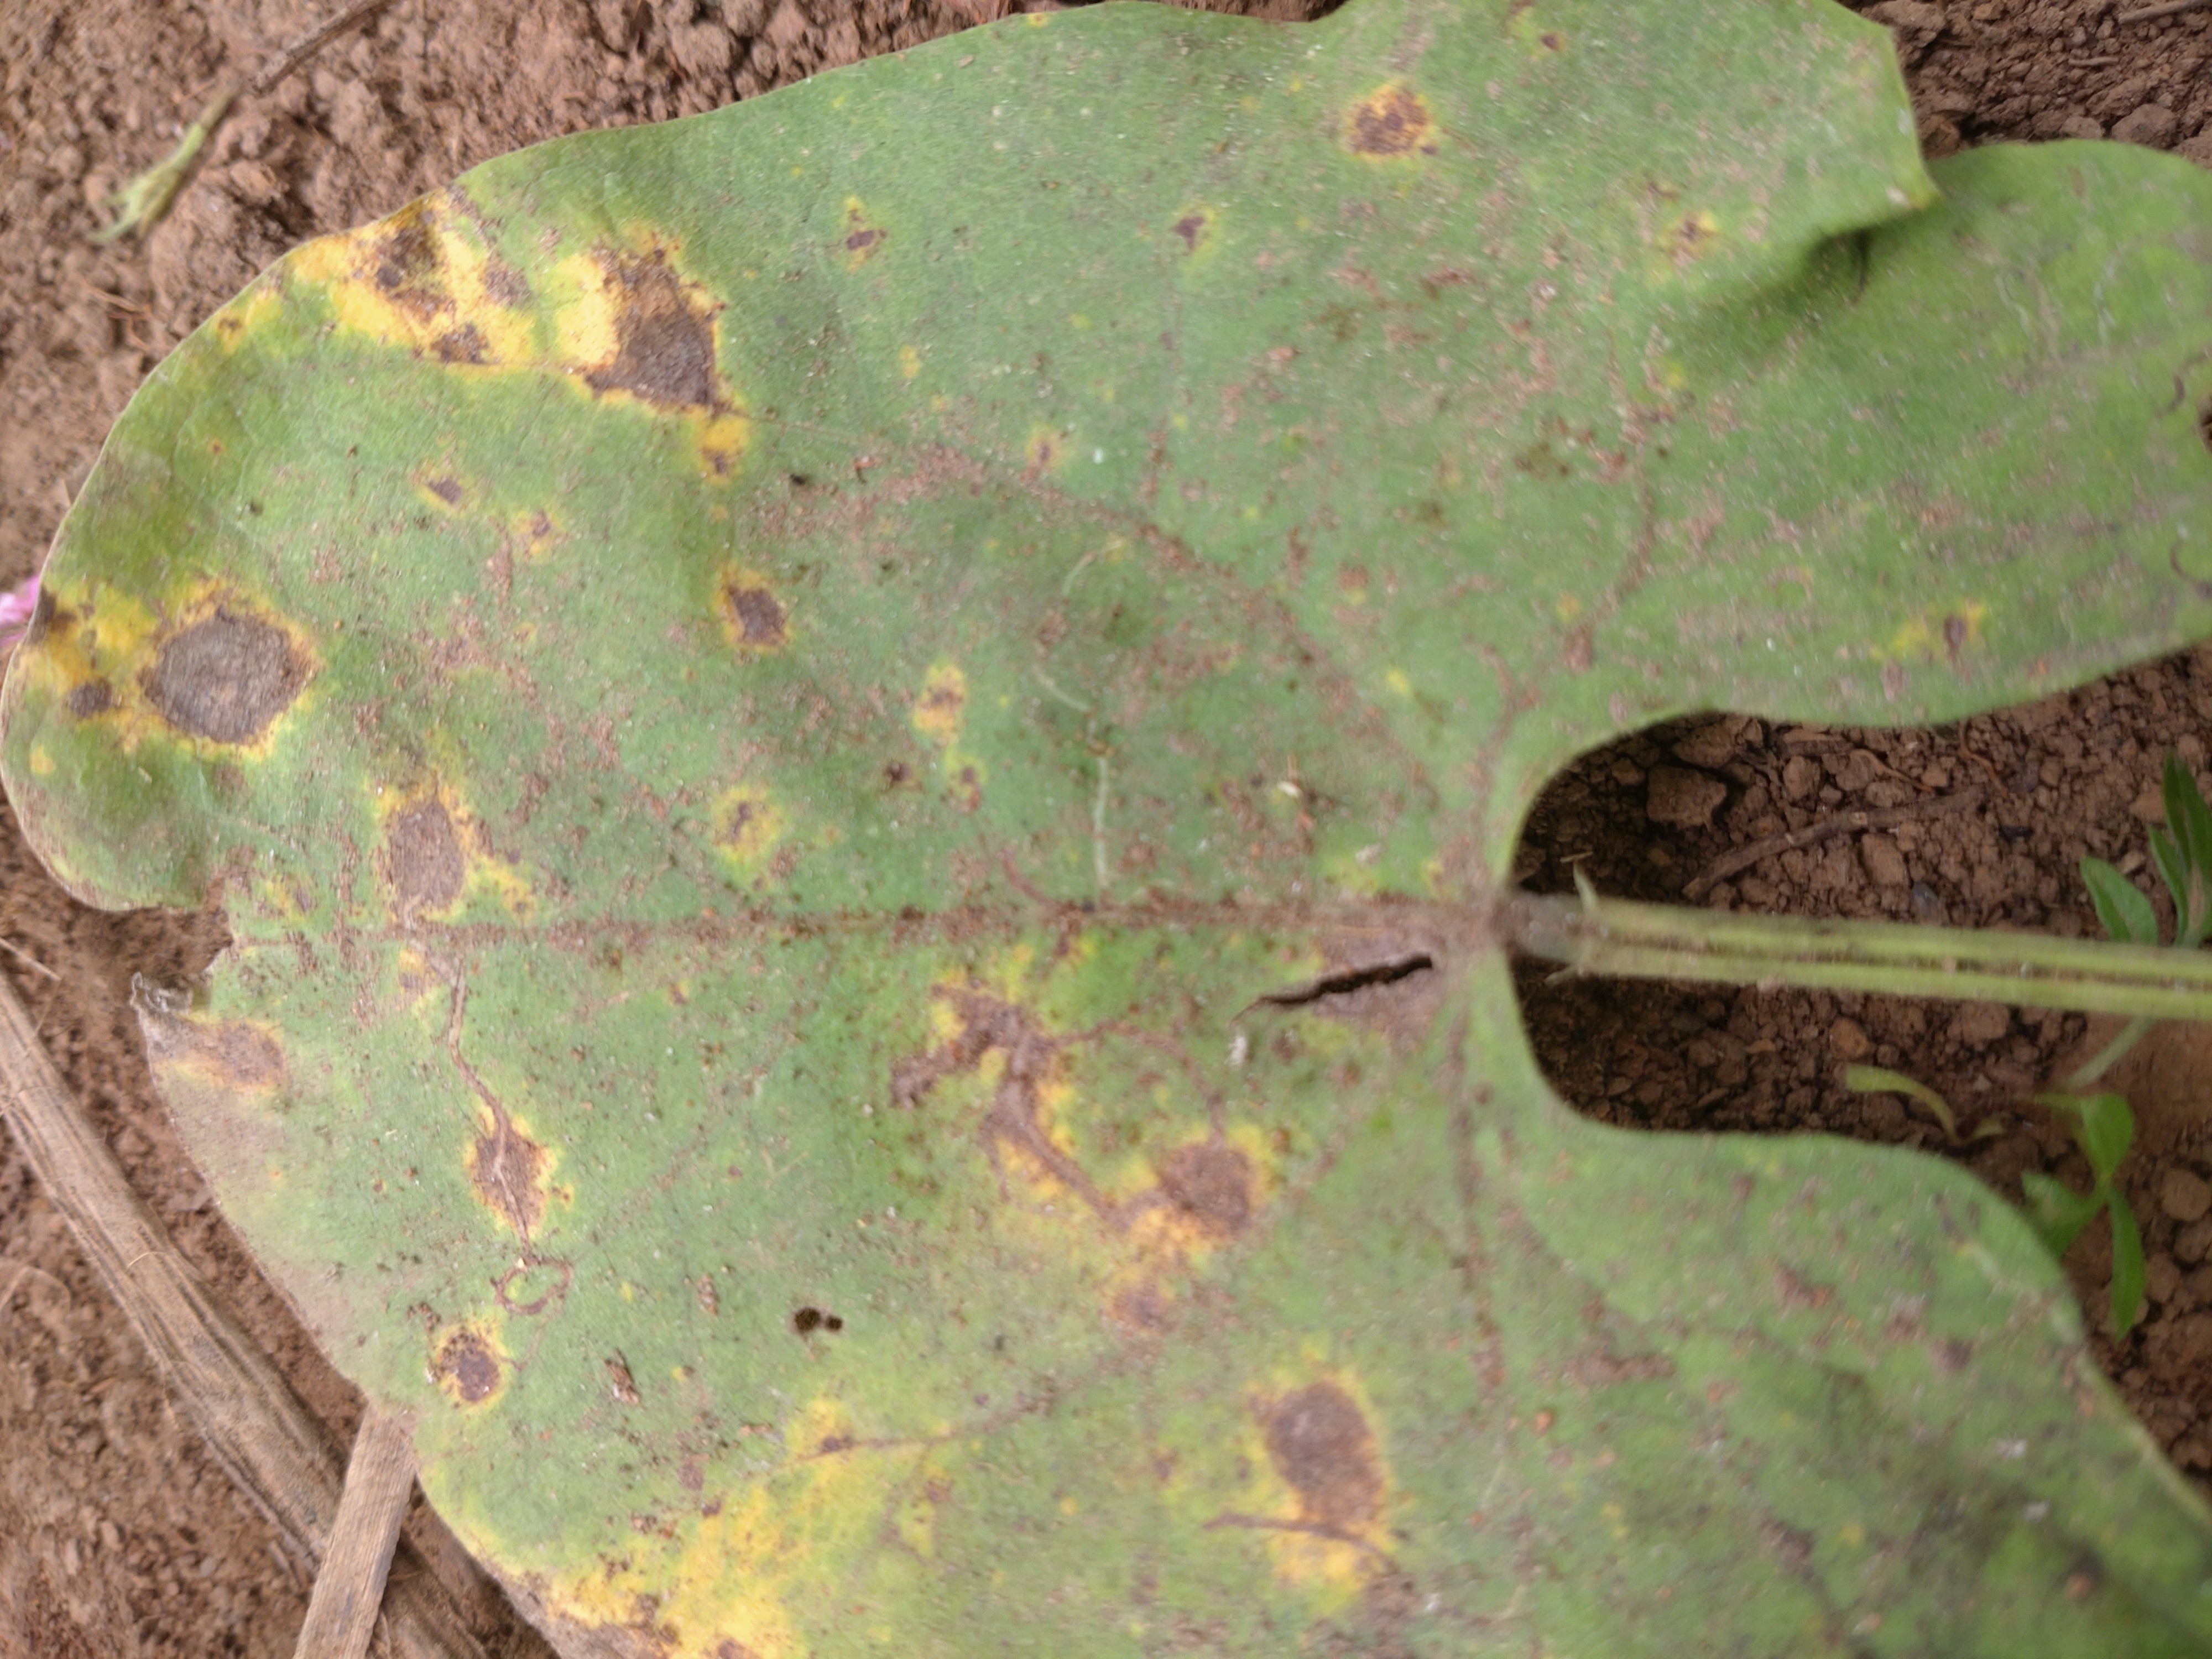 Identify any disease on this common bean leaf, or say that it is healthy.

rust
